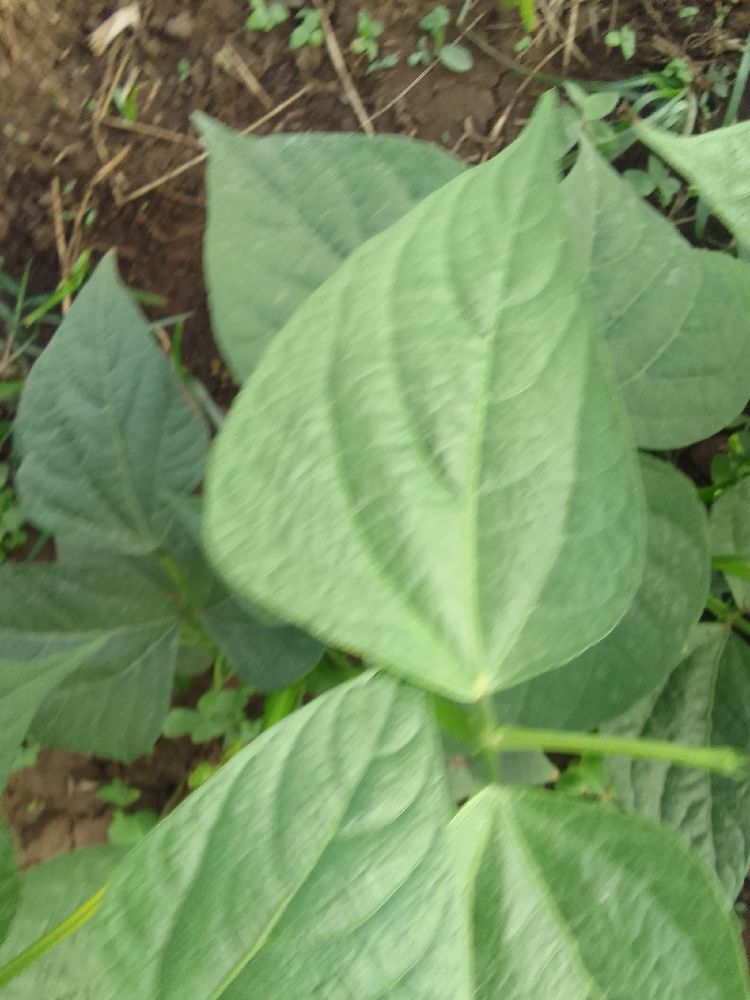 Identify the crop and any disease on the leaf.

common bean, healthy
